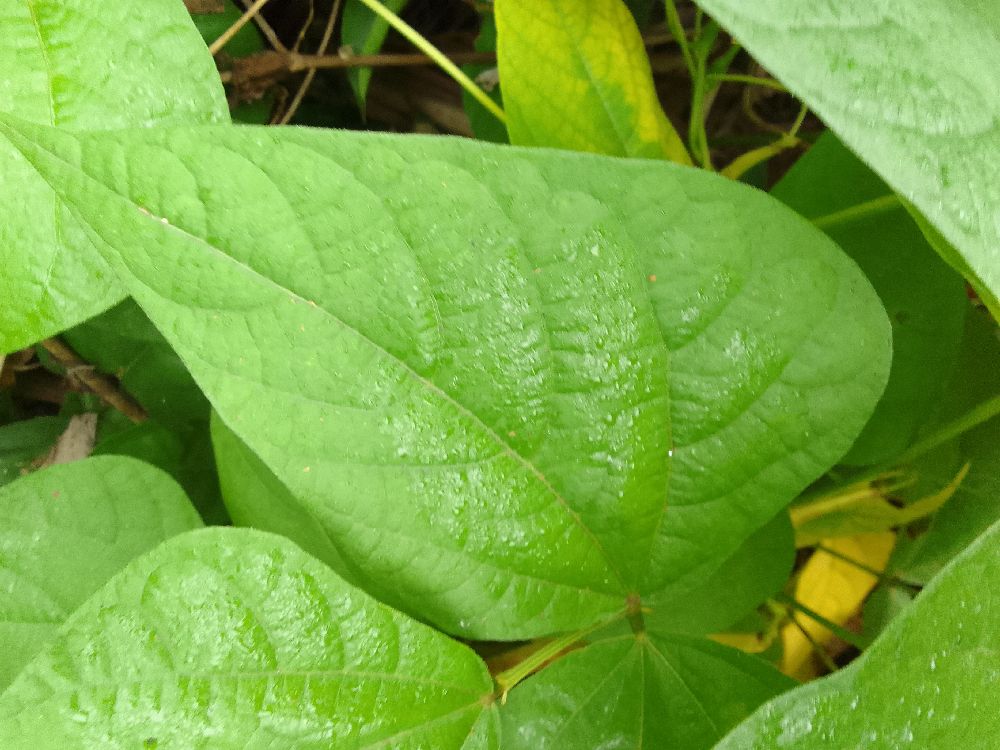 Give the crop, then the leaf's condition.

common bean, healthy
